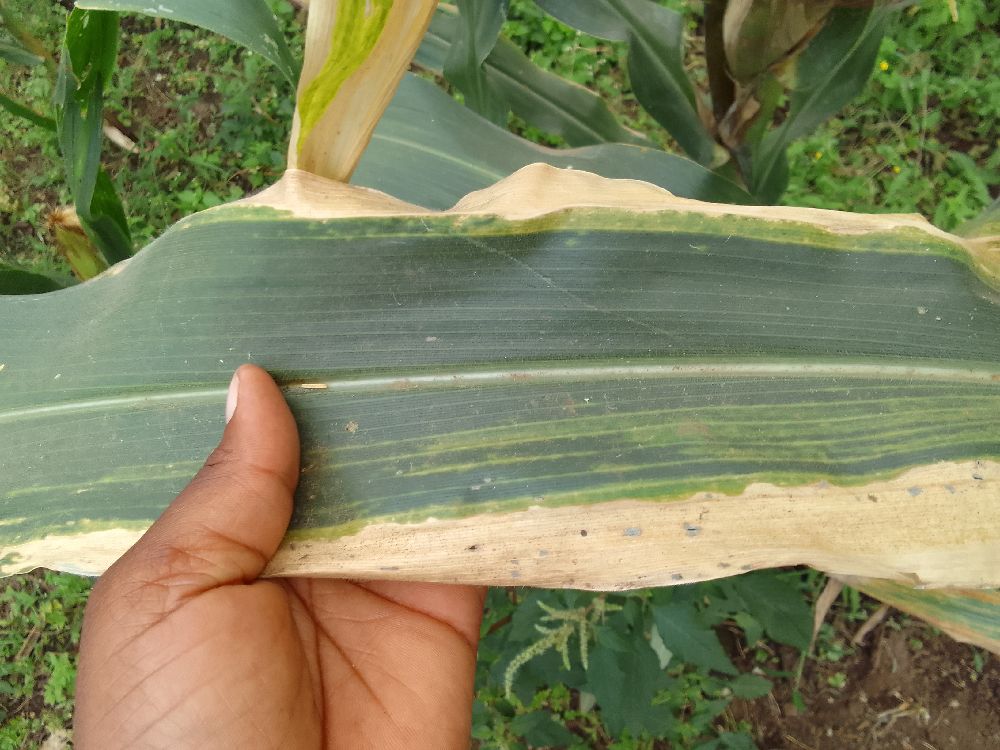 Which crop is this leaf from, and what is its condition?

maize, maize lethal necrosis
